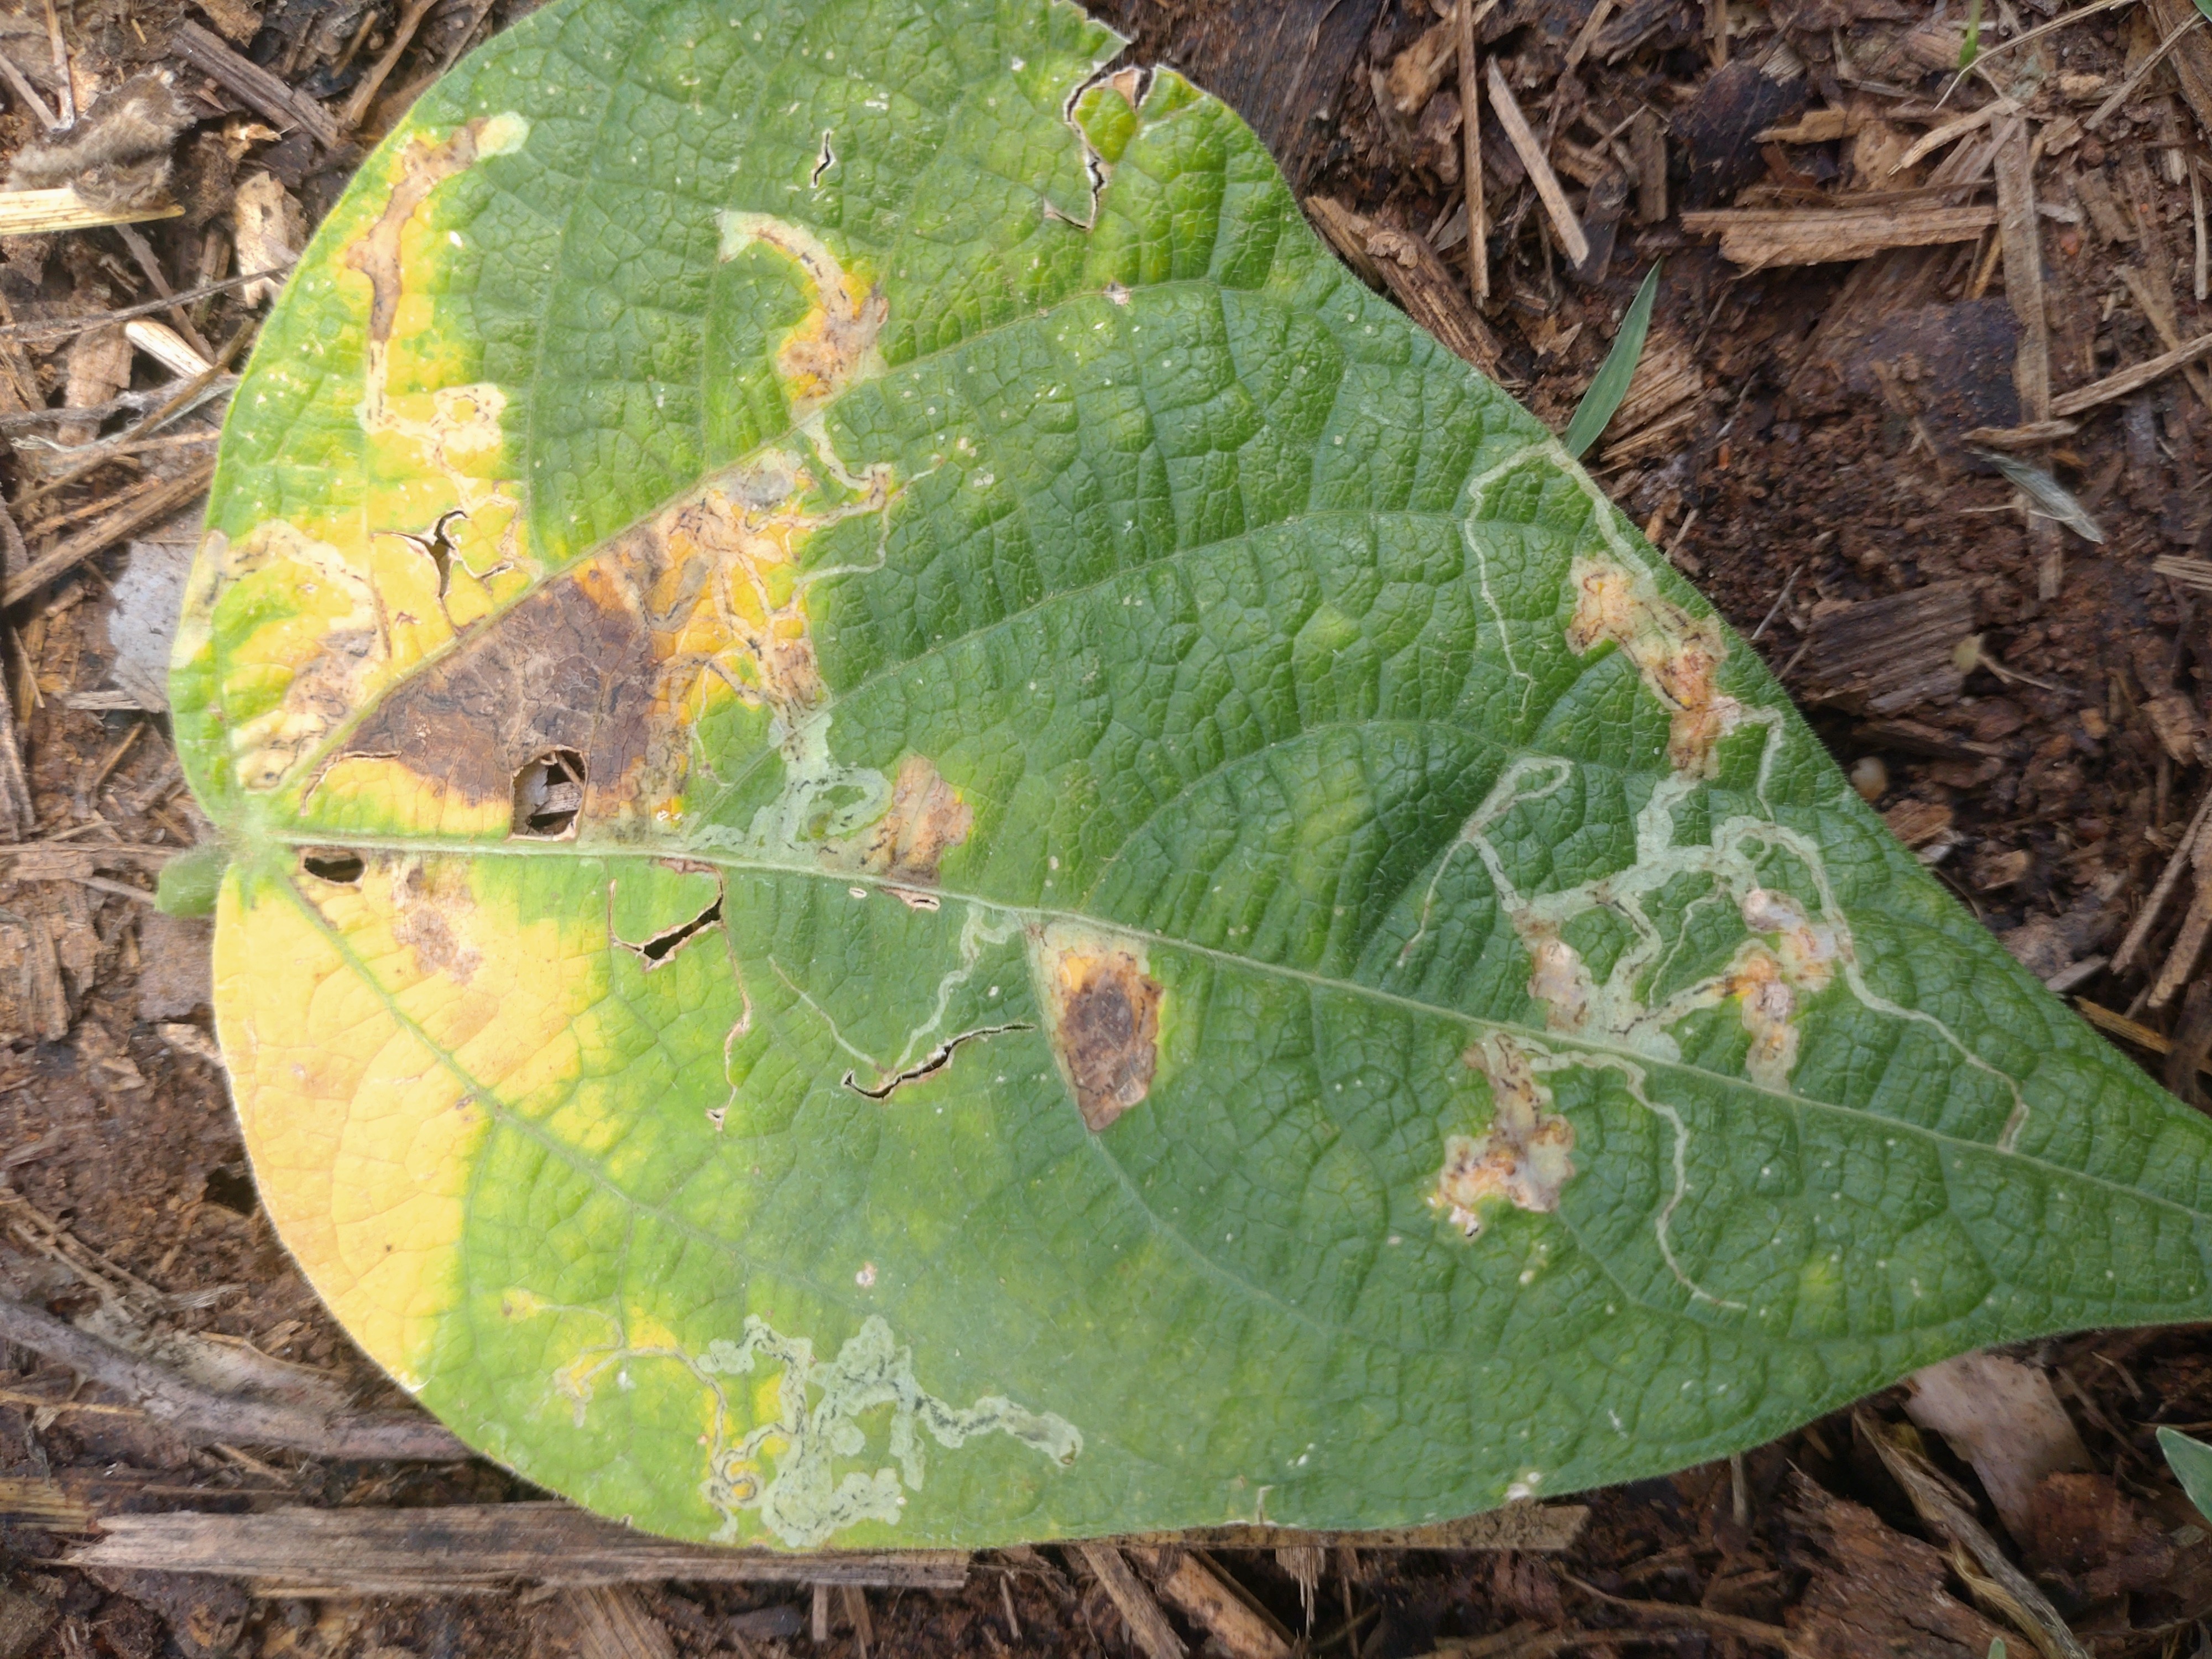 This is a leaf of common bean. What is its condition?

anthracnose
